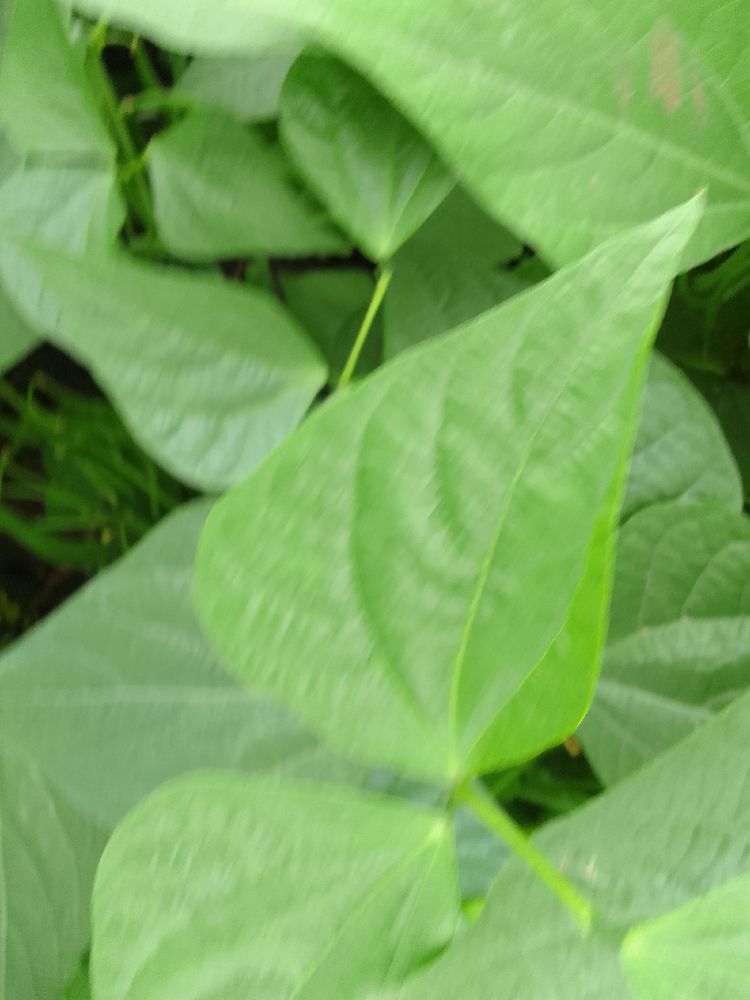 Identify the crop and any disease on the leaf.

common bean, healthy
